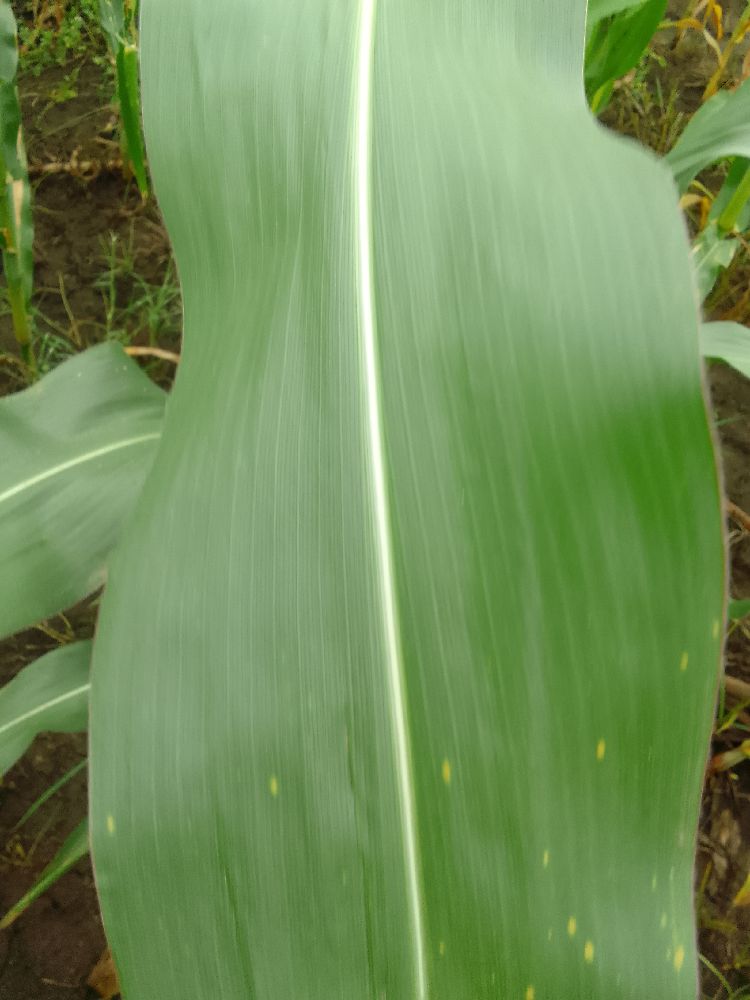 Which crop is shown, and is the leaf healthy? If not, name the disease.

maize, healthy
